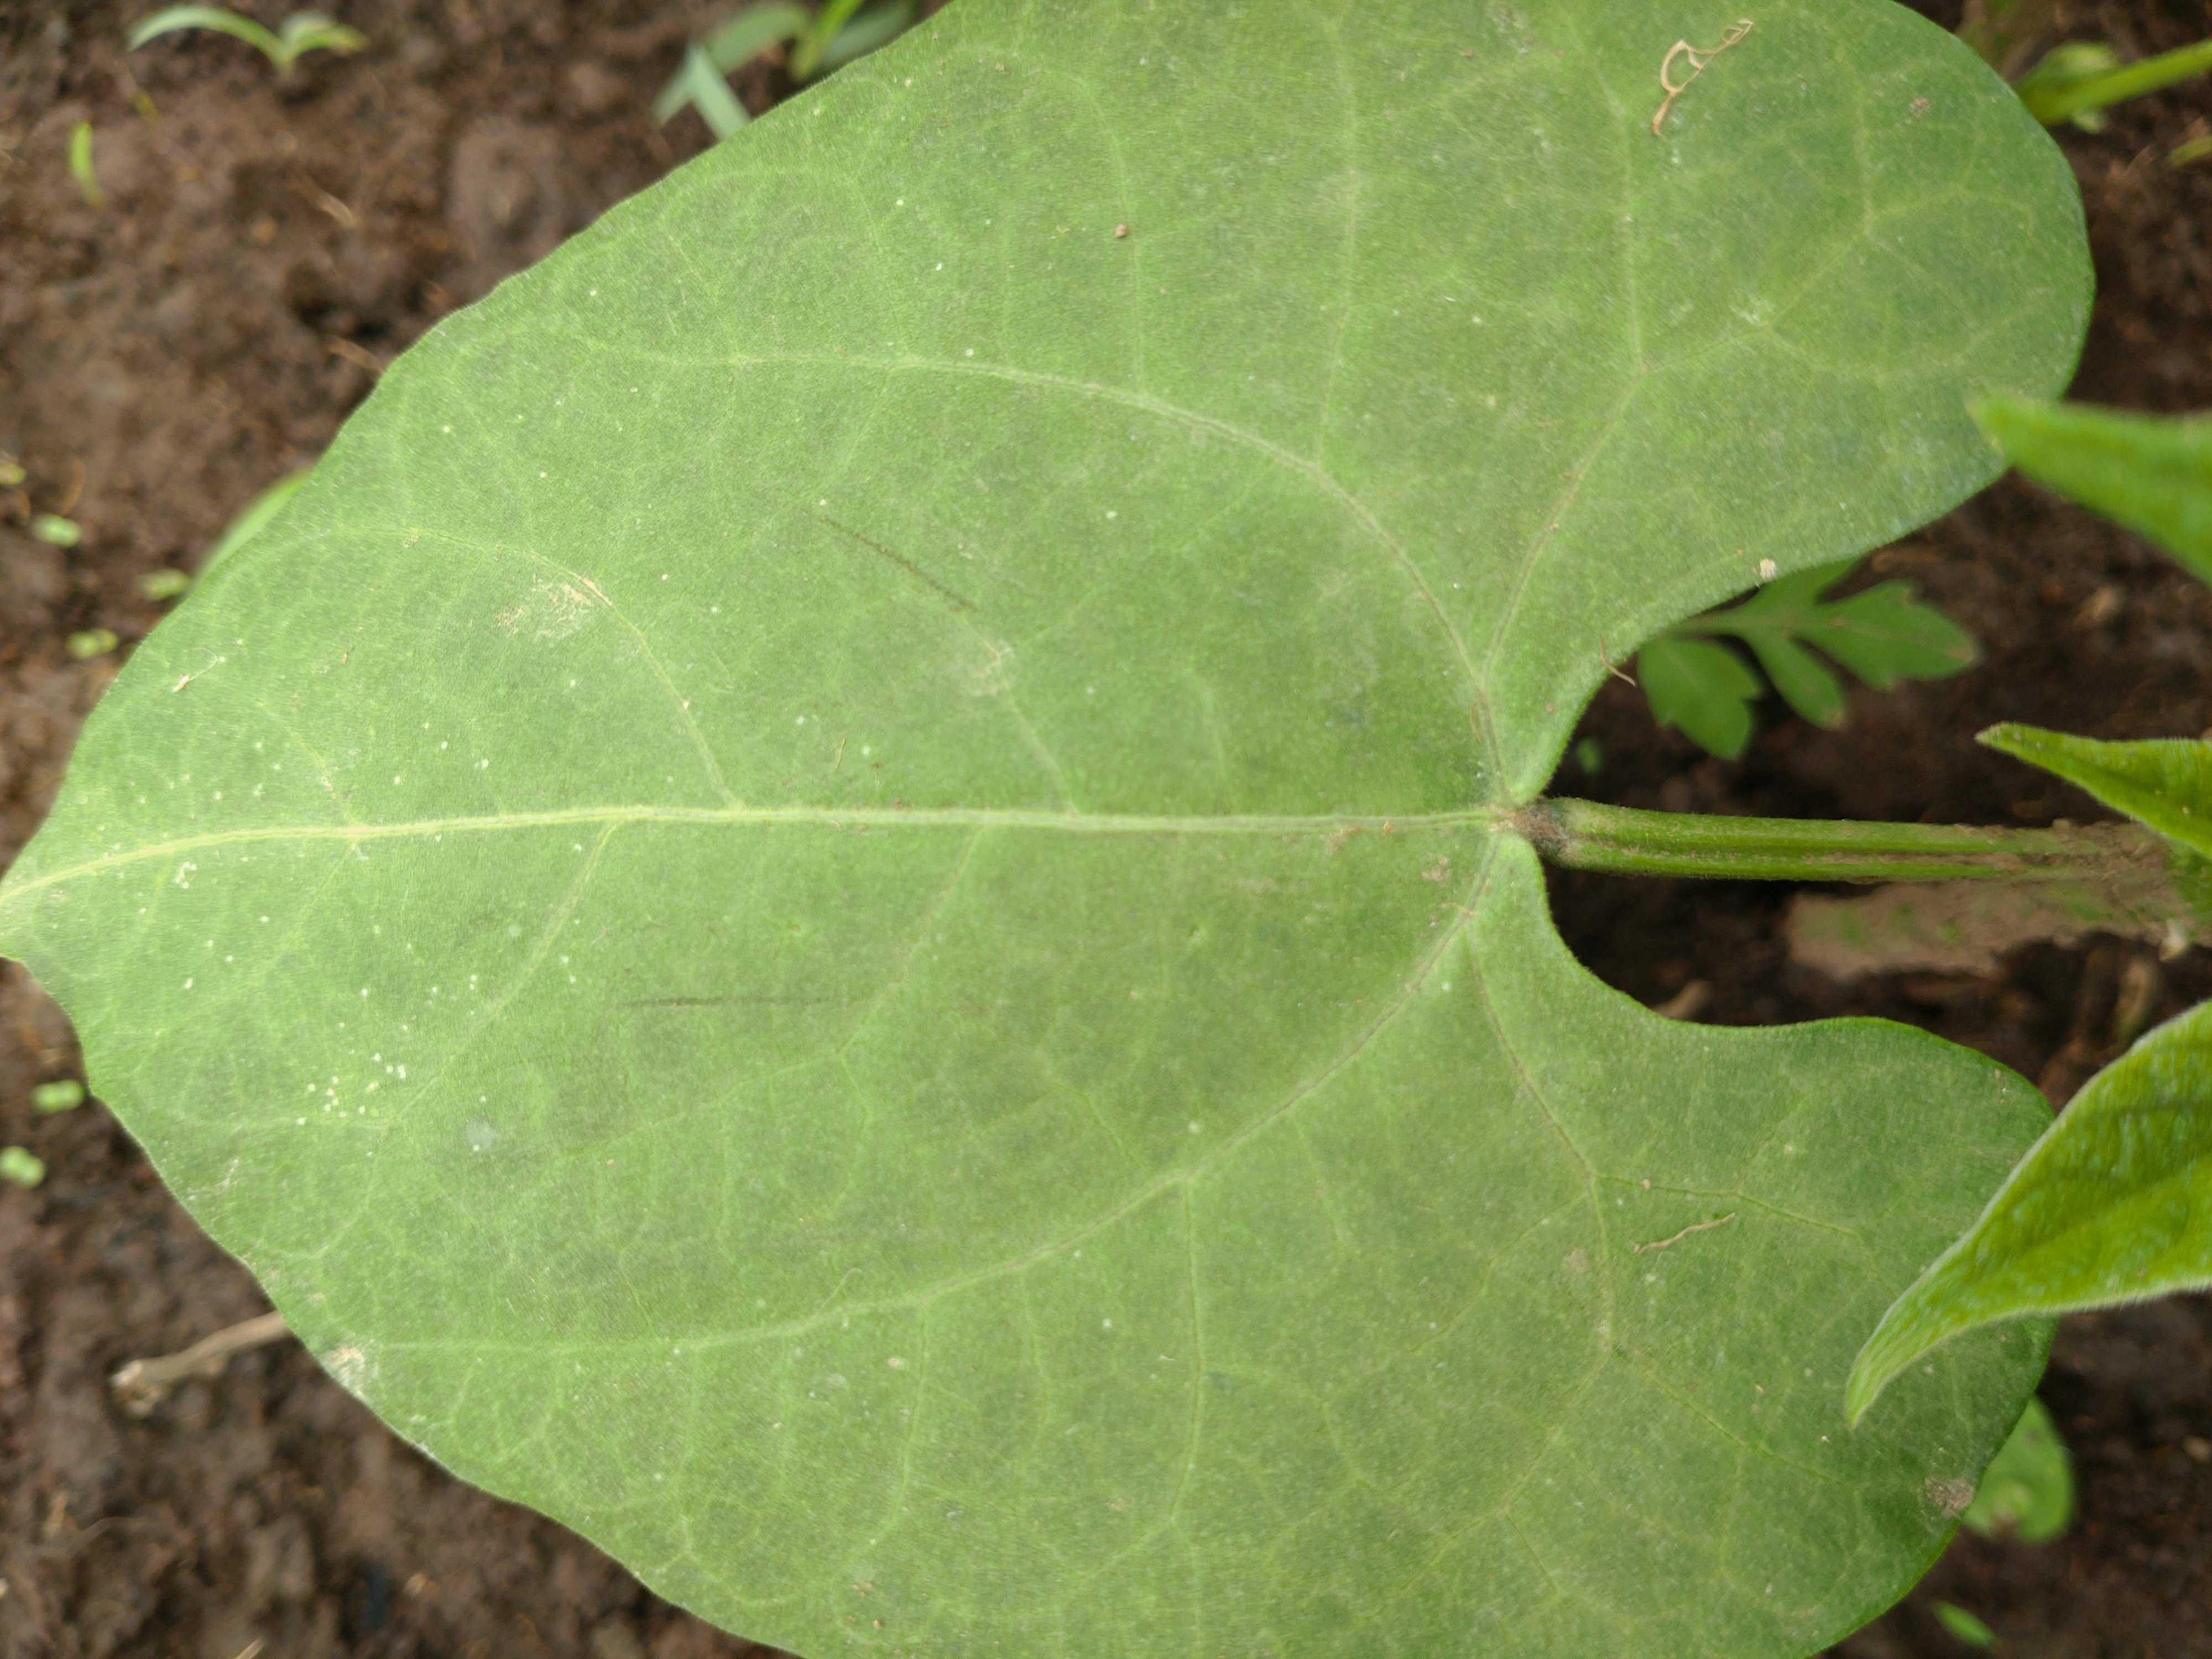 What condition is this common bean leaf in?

healthy
